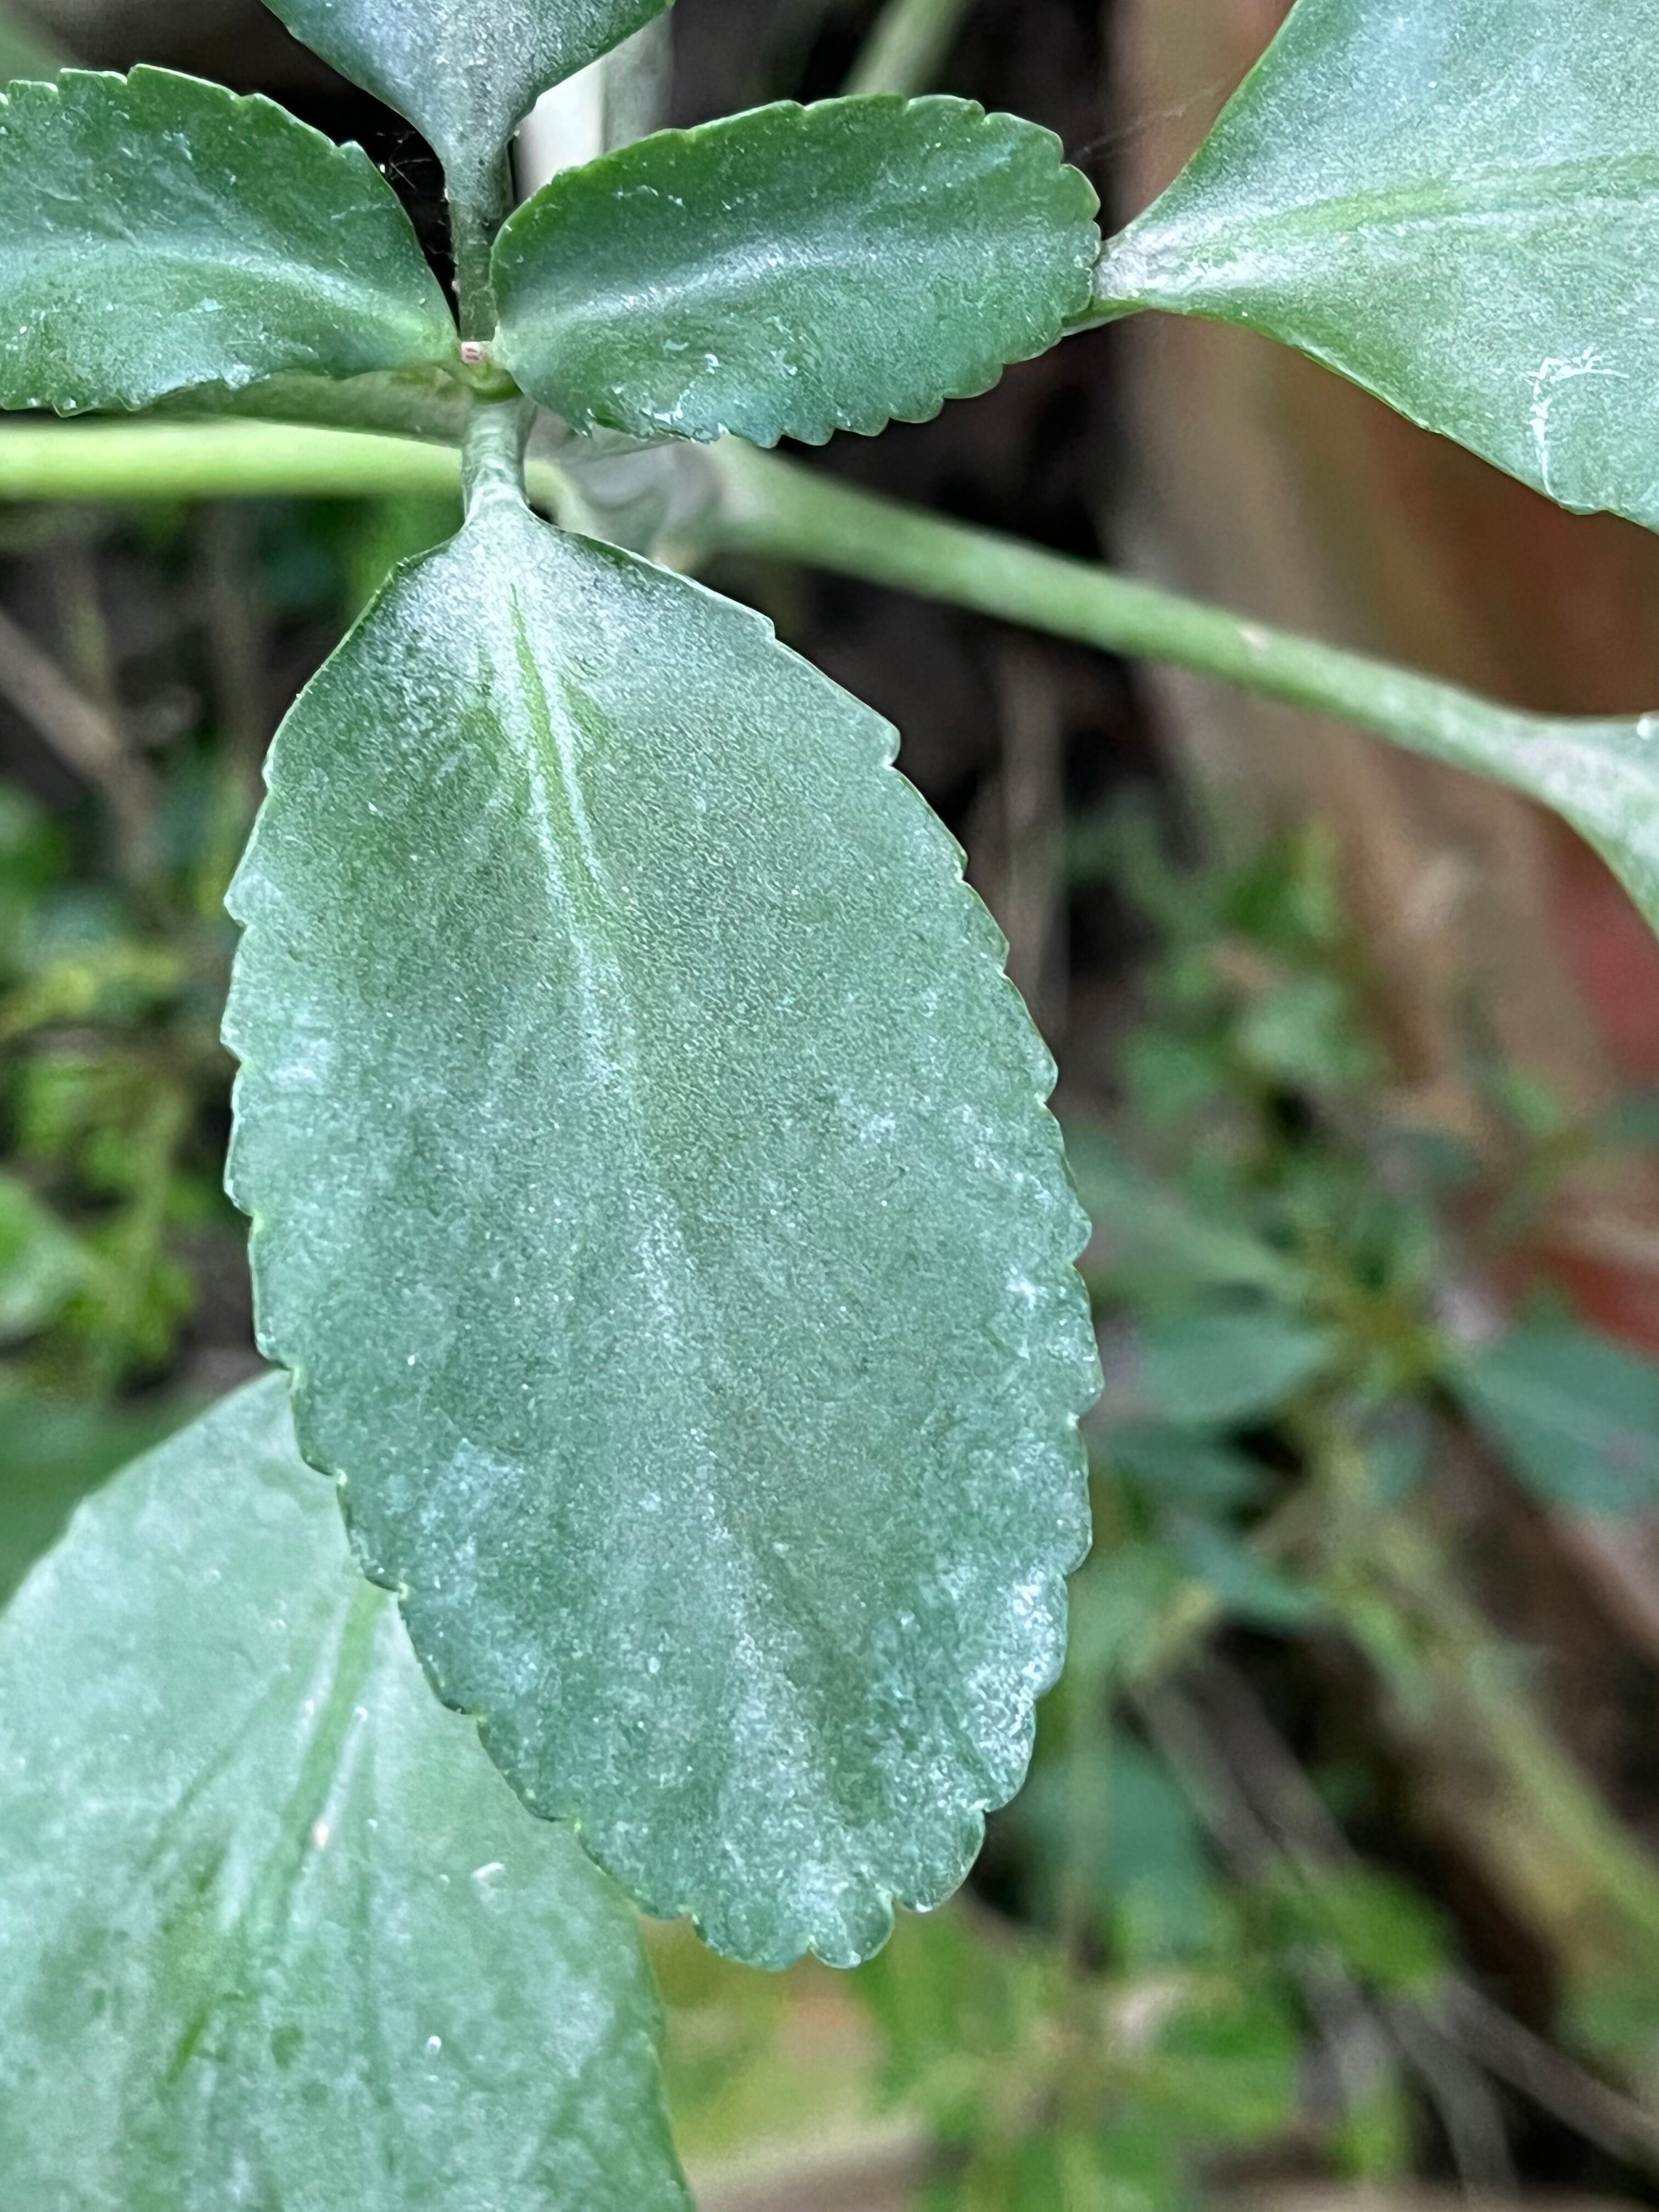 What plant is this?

pathorkuci
